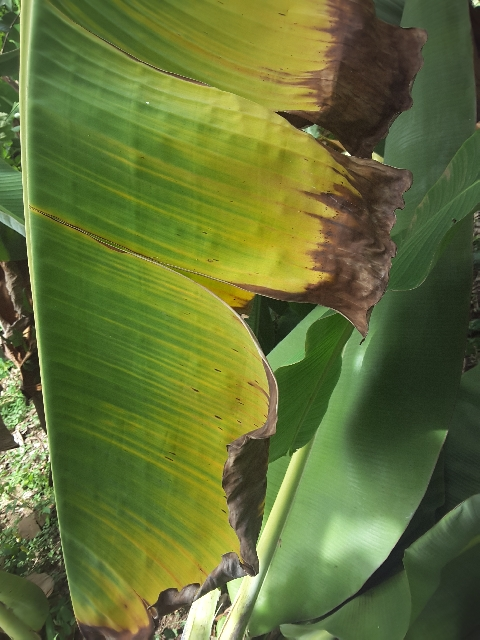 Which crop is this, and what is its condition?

banana, fusarium wilt race 1
